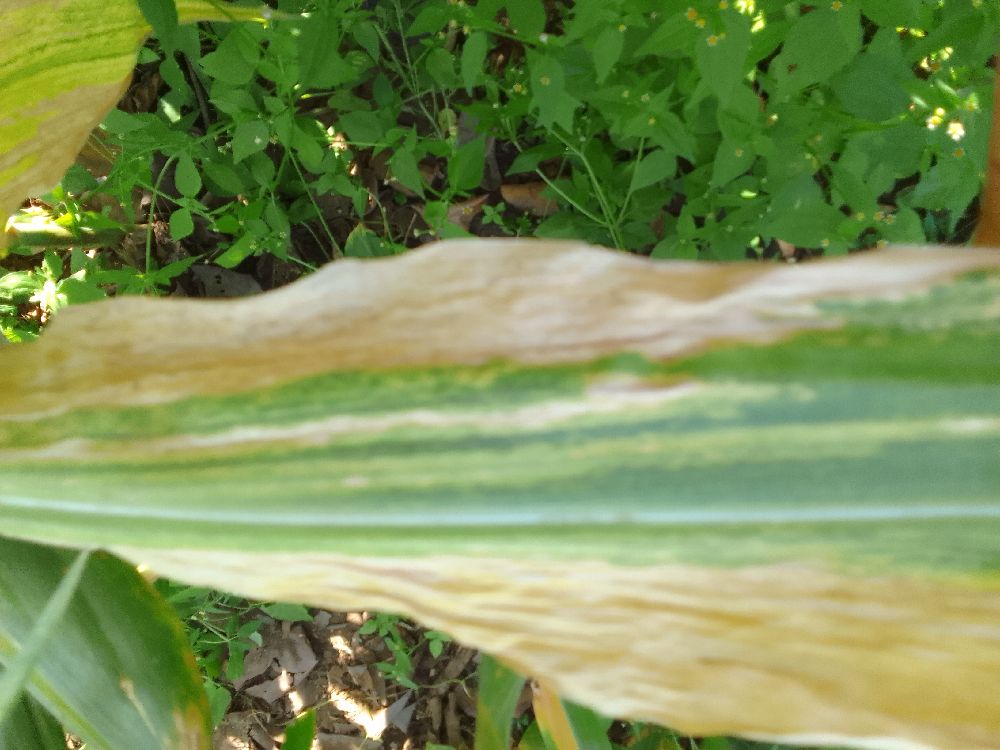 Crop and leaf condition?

maize, maize lethal necrosis
